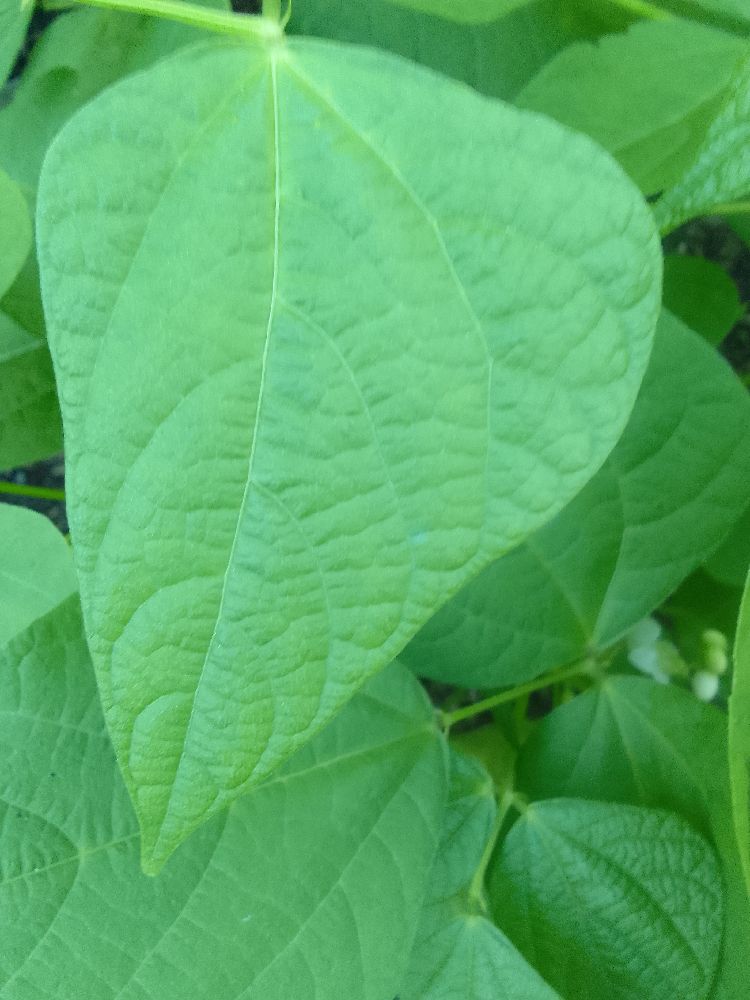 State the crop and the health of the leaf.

common bean, healthy
